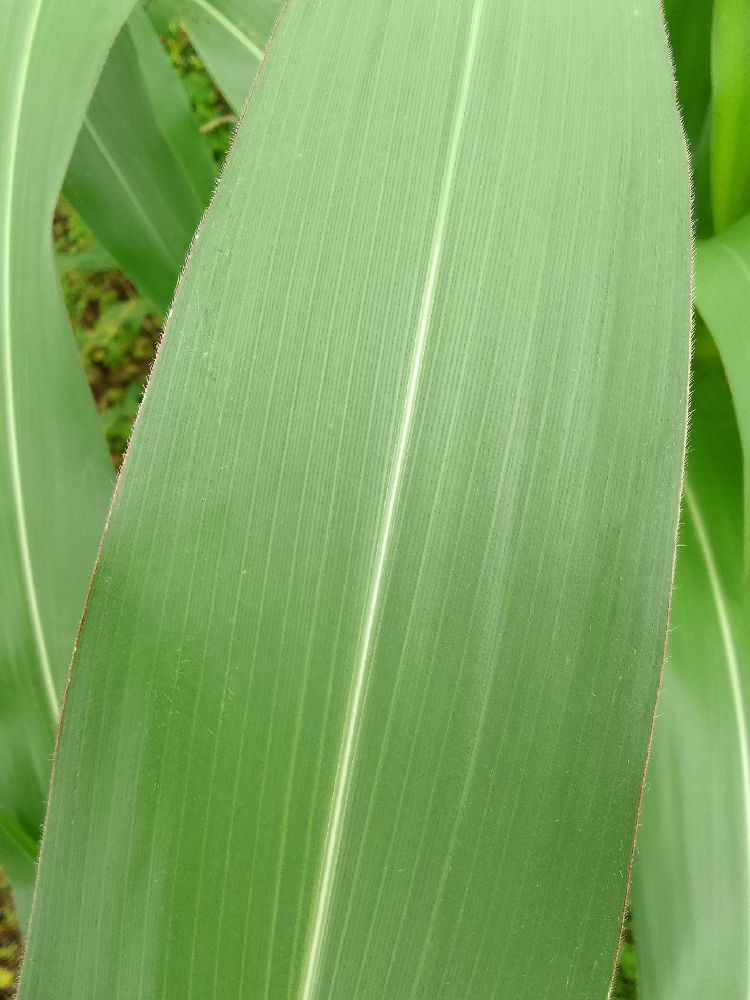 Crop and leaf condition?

maize, healthy
